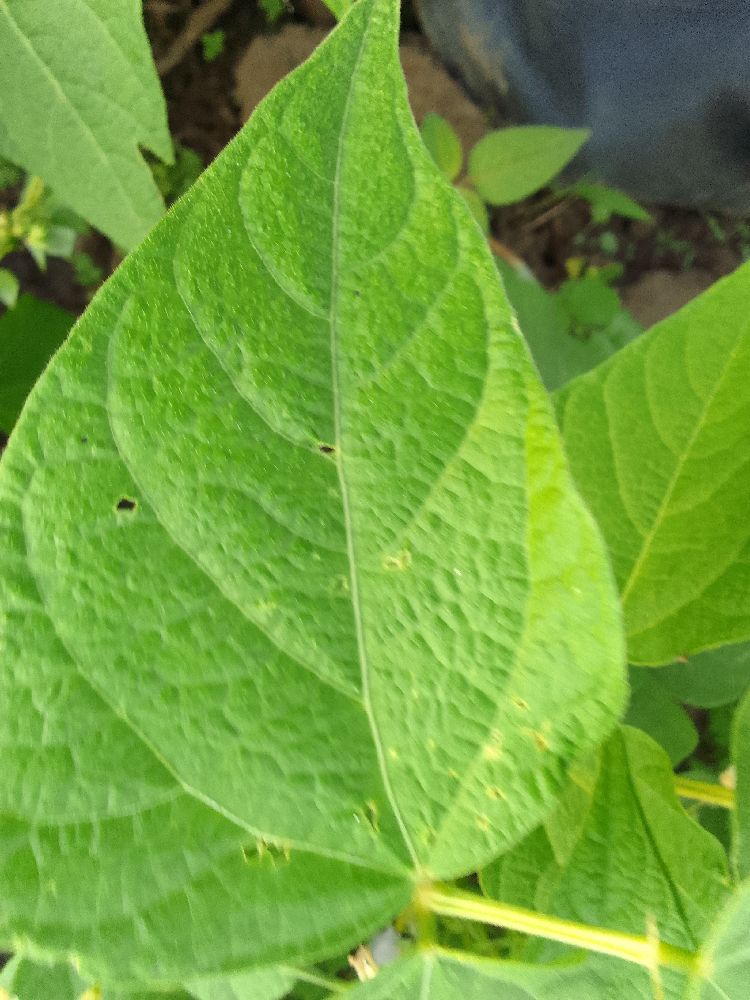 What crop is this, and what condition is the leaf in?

common bean, healthy
